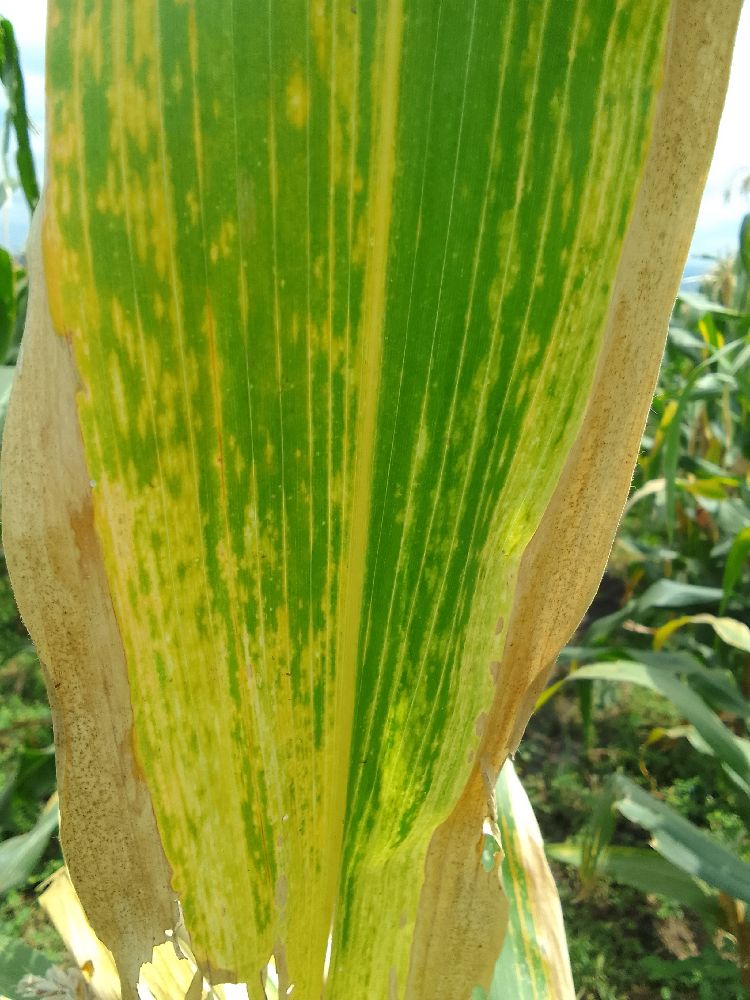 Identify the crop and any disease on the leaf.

maize, maize lethal necrosis
